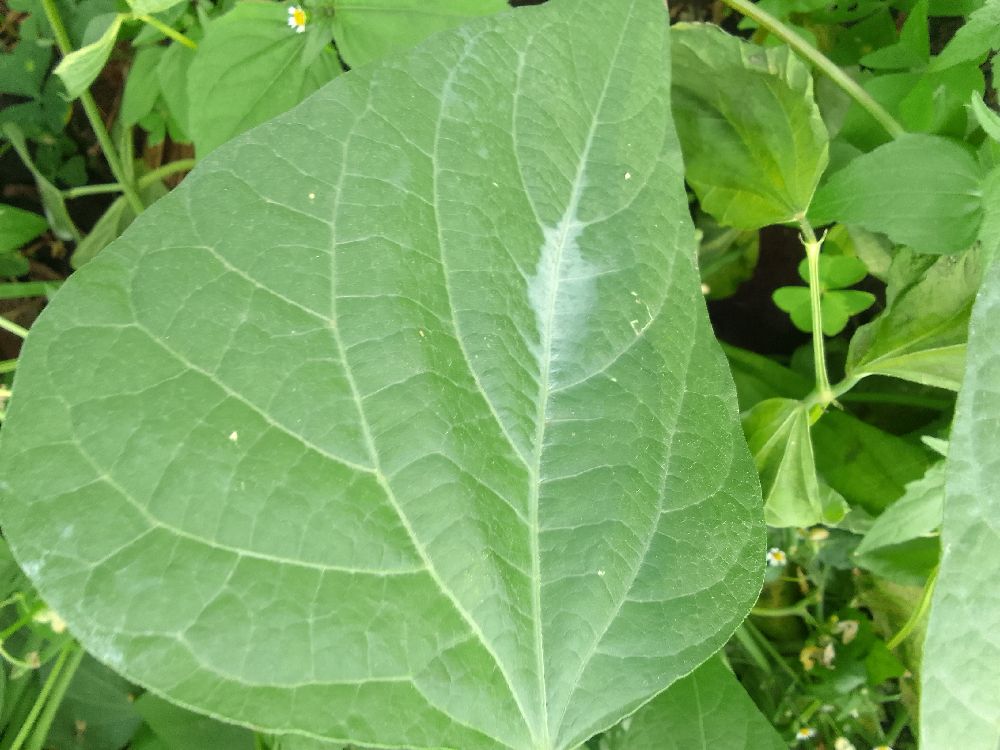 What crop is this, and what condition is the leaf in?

common bean, healthy
